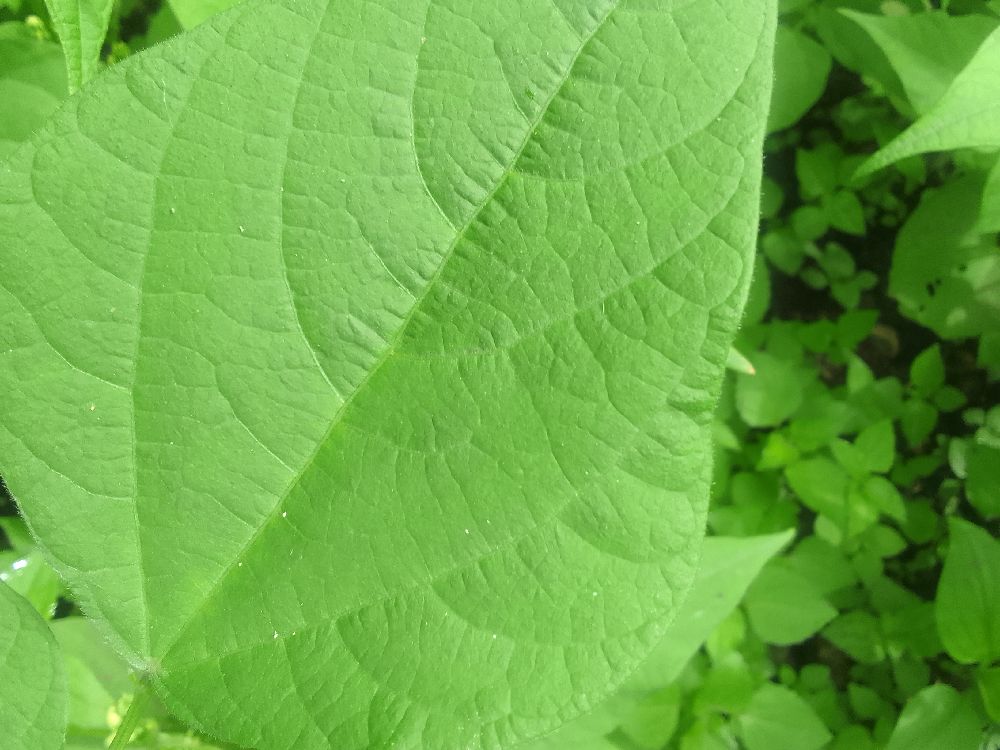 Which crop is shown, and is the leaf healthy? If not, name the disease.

common bean, healthy
